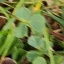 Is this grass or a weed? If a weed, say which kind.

unstructured weed
